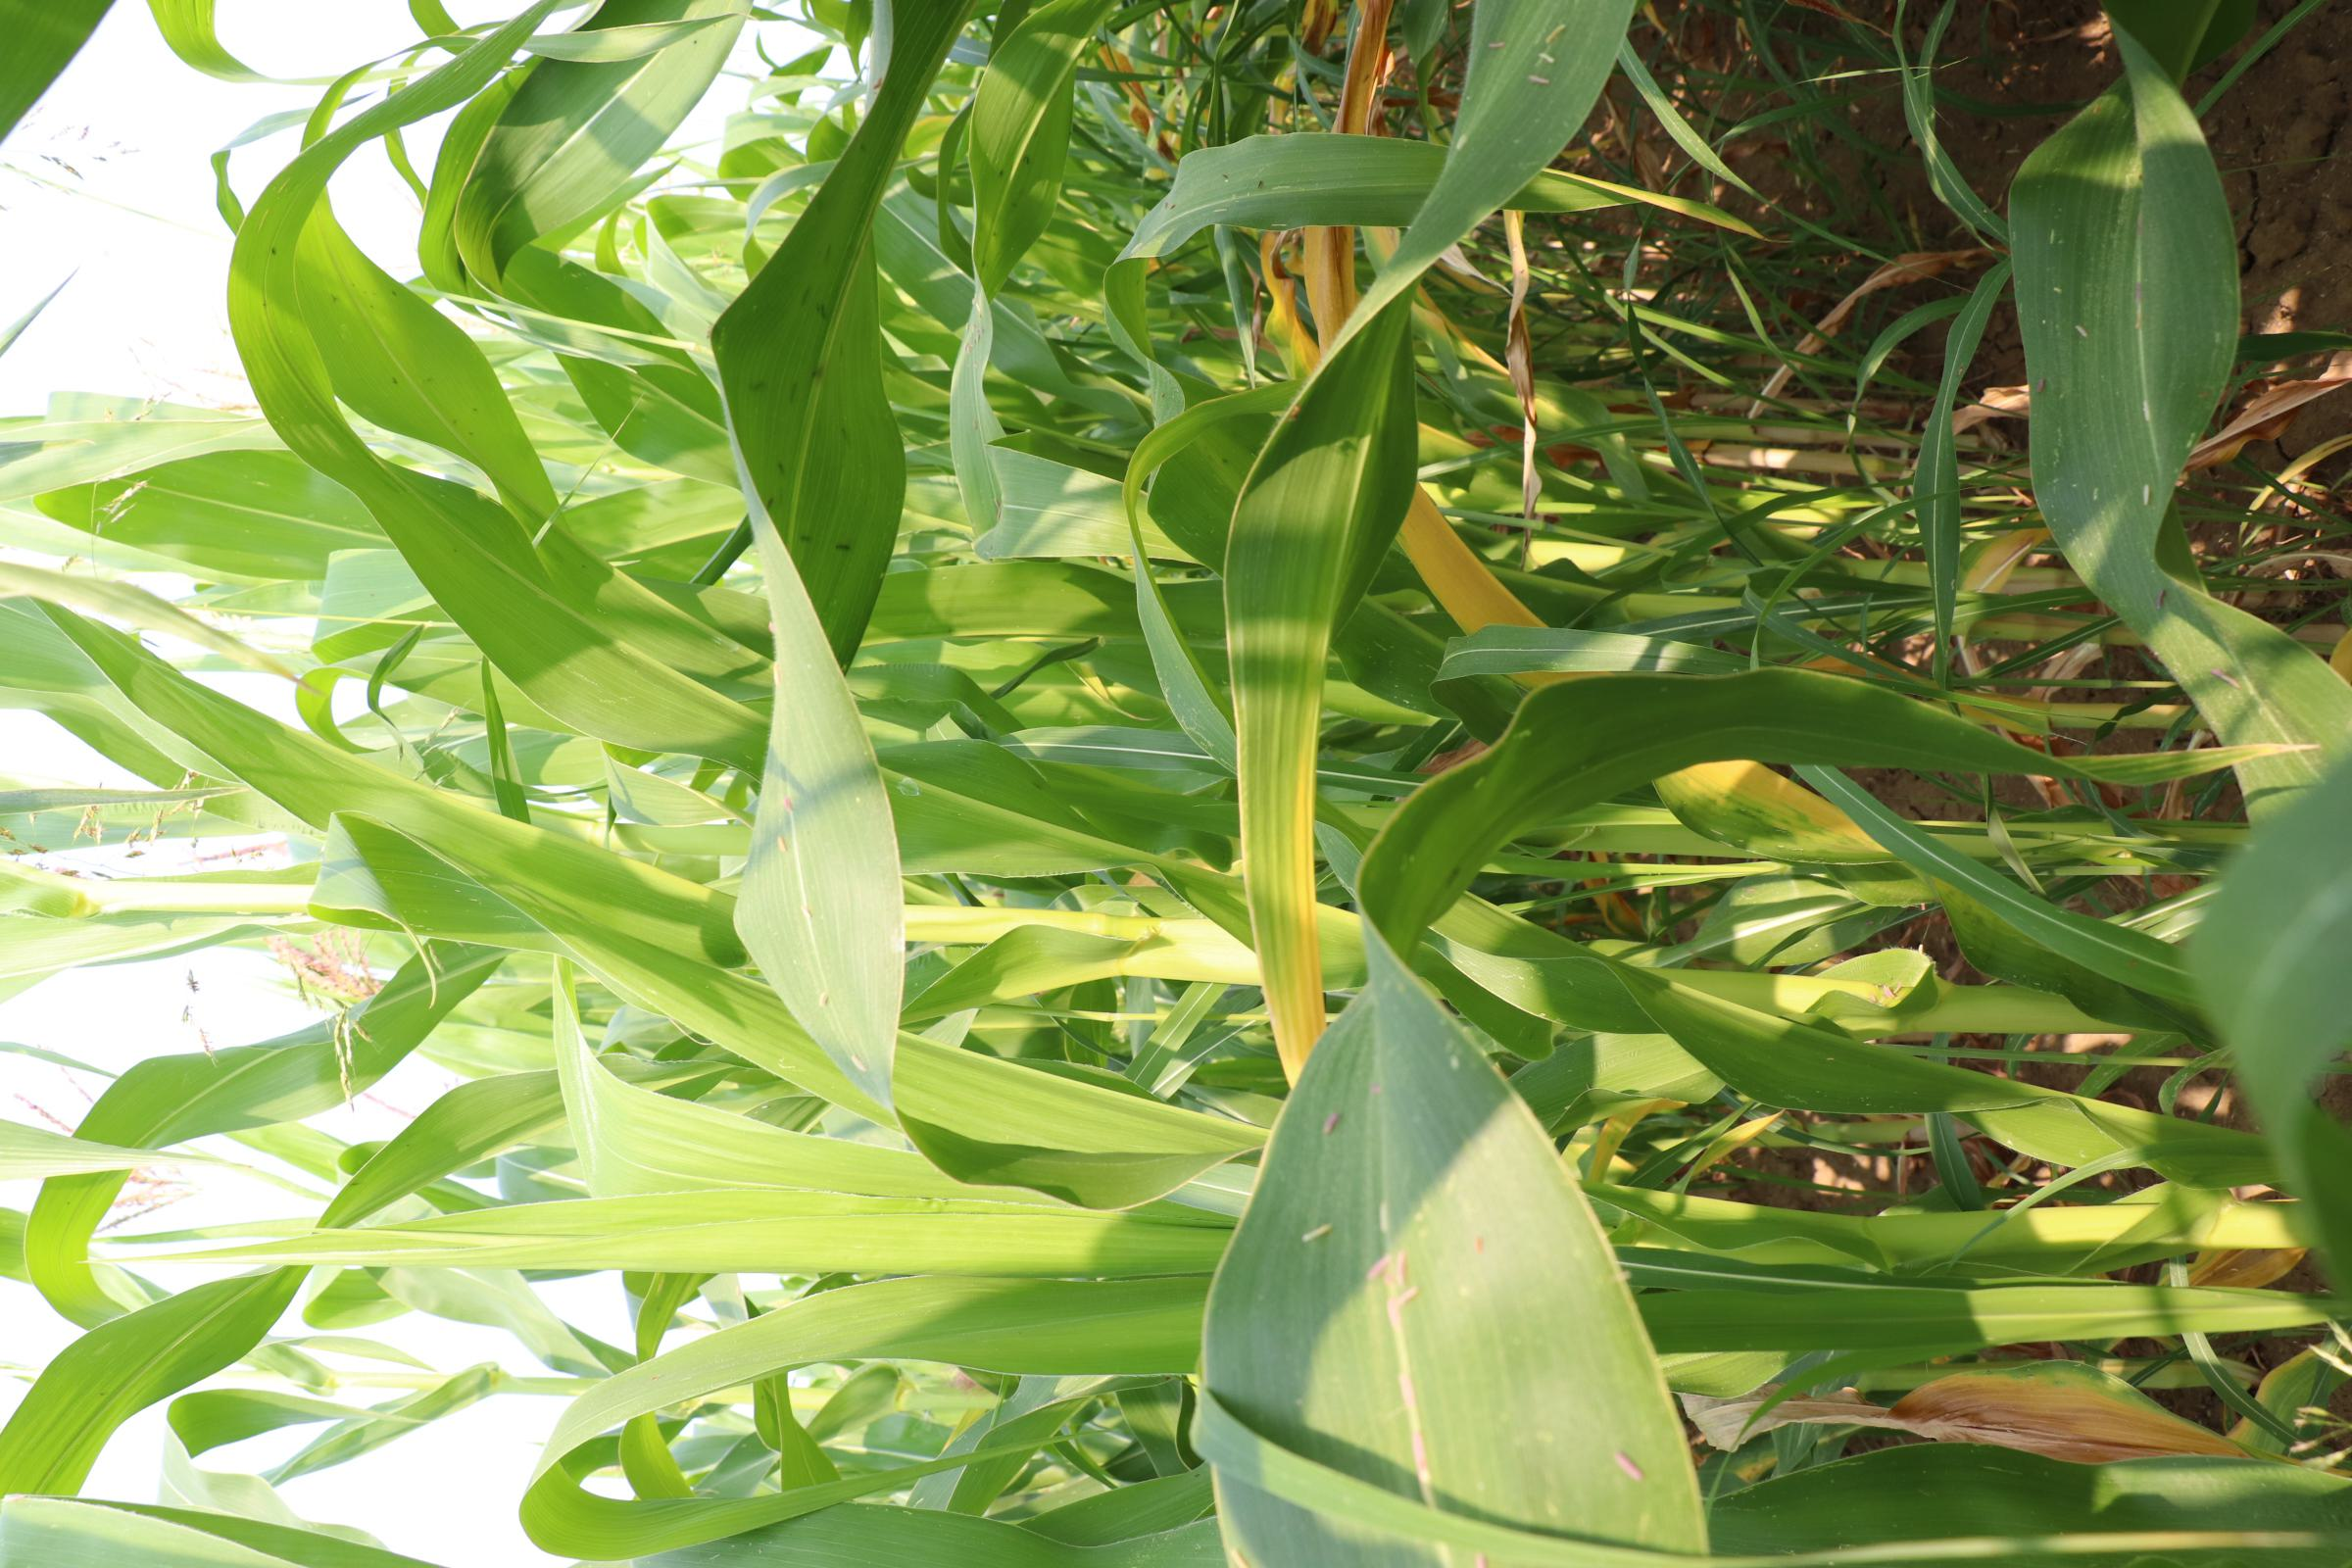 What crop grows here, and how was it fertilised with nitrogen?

maize, no added nitrogen
